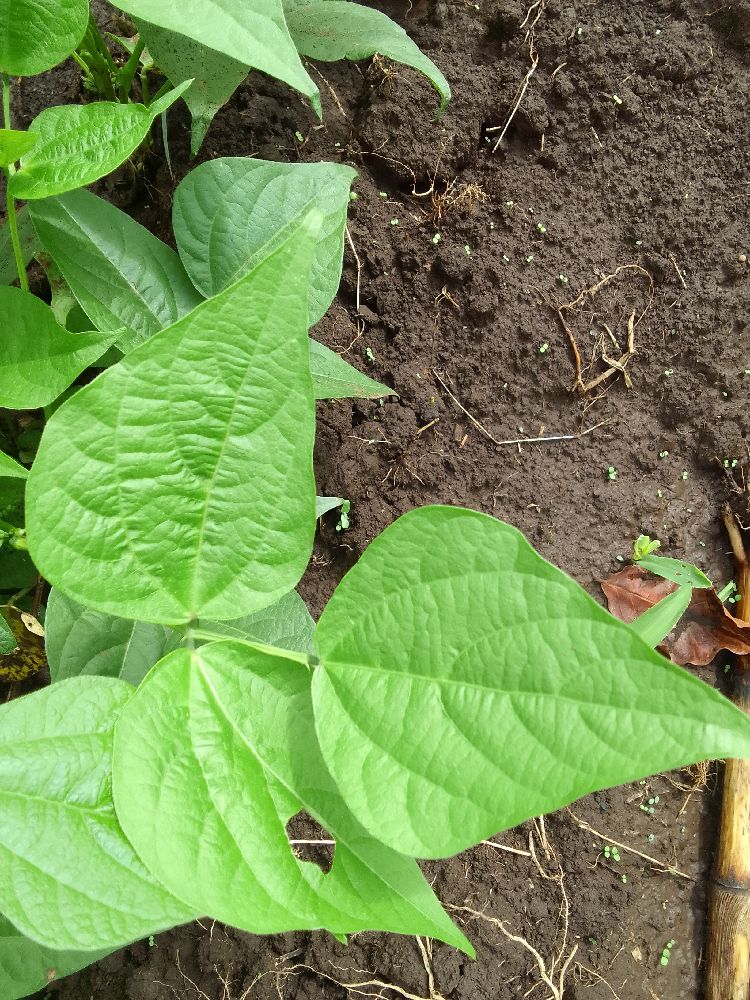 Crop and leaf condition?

common bean, healthy
